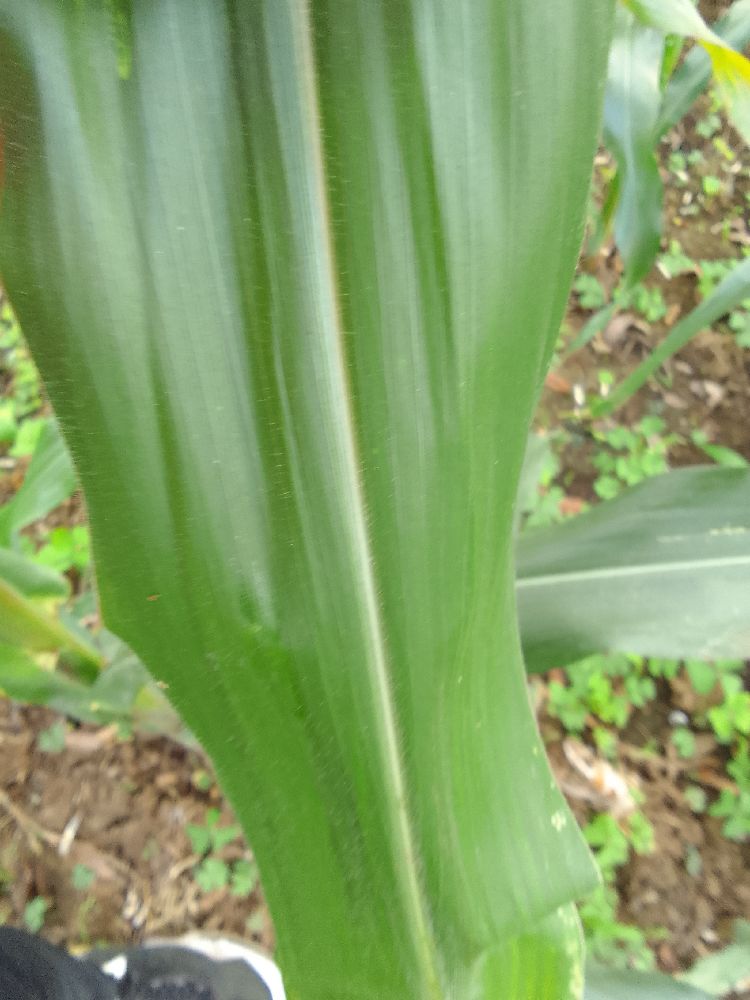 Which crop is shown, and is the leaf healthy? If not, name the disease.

maize, healthy
